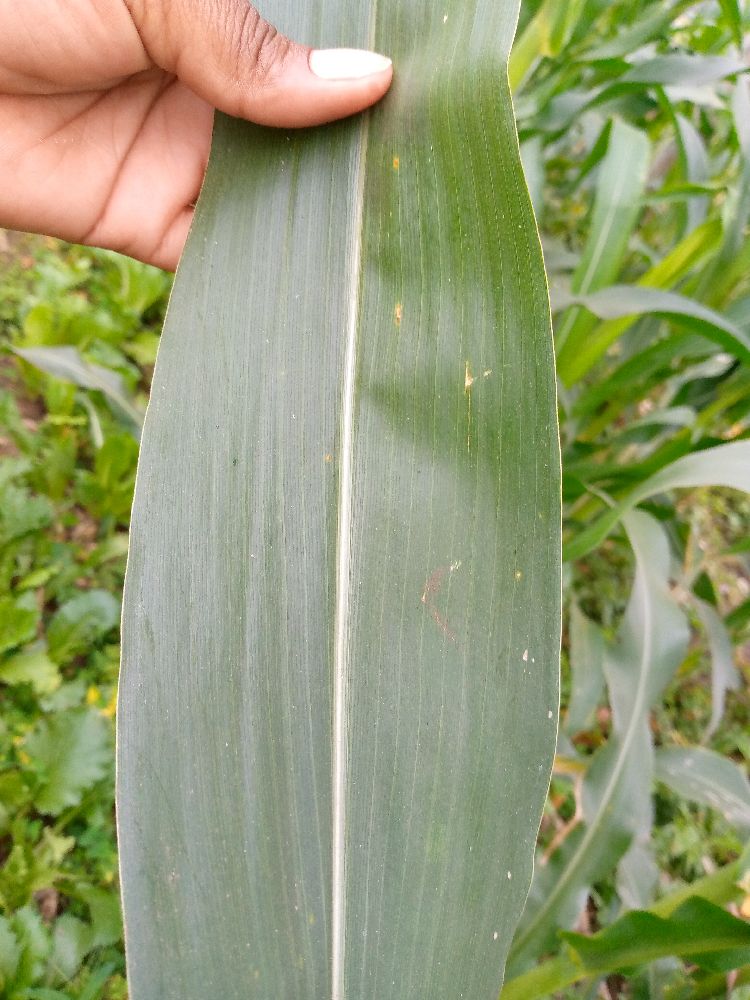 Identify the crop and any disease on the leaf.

maize, healthy
